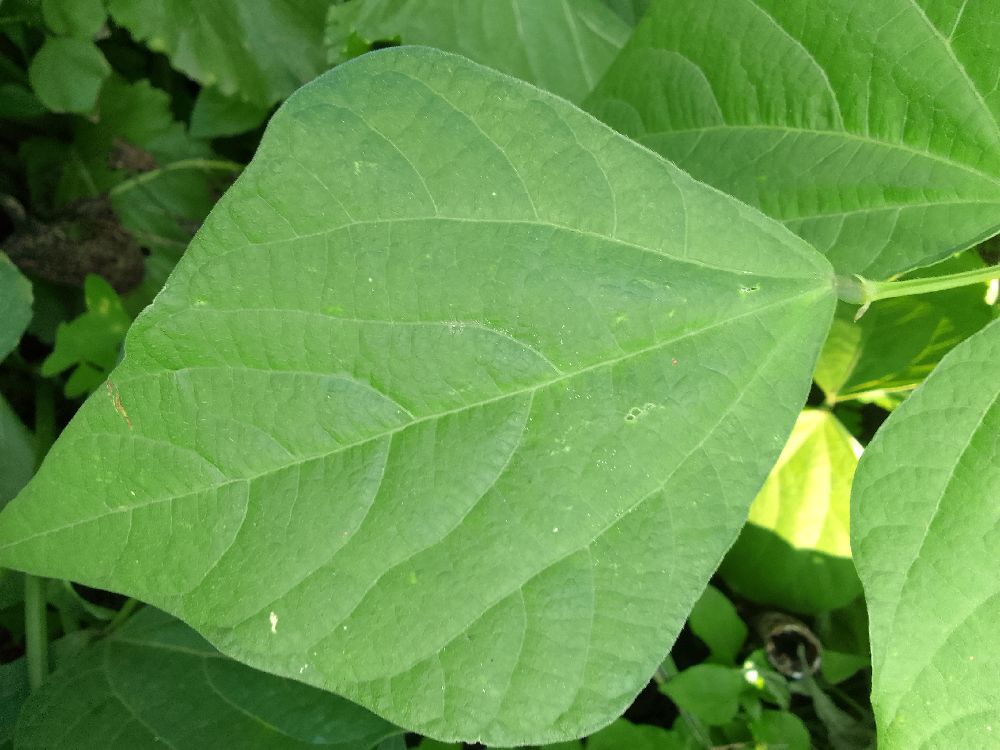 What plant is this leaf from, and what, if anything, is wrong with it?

common bean, healthy
